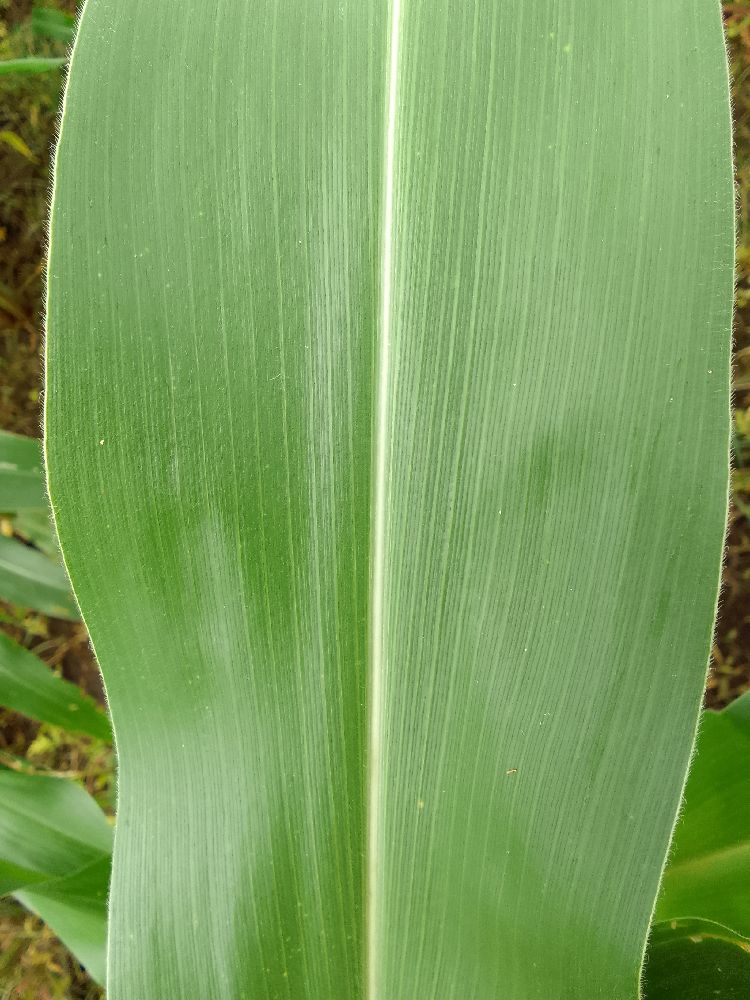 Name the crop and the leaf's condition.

maize, healthy
